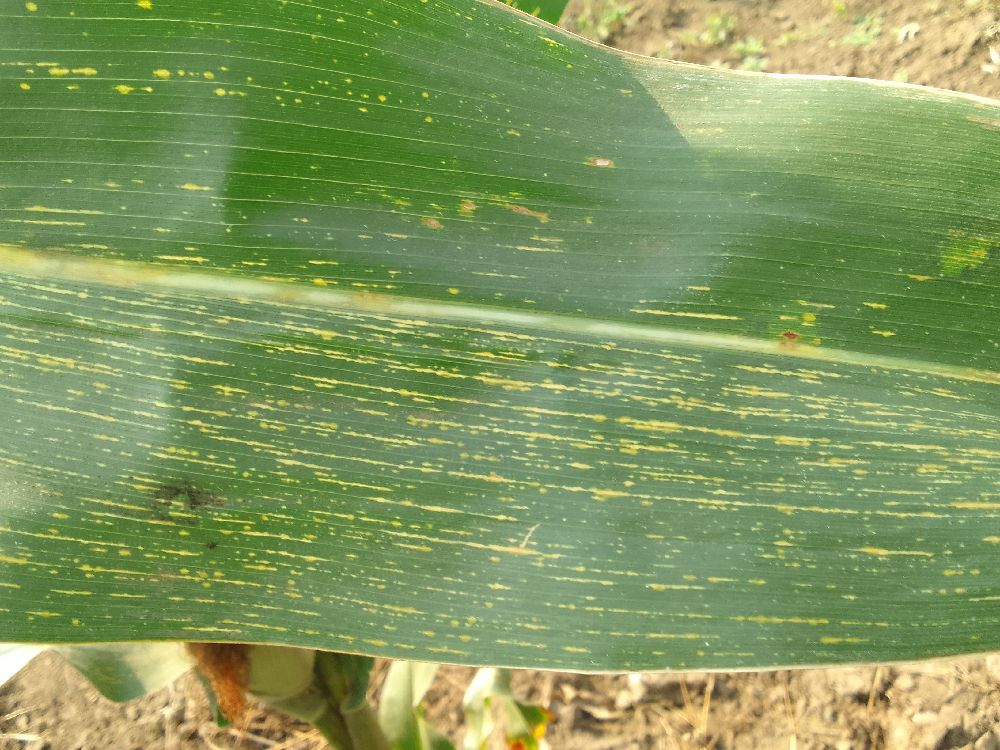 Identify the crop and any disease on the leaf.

maize, maize streak virus
